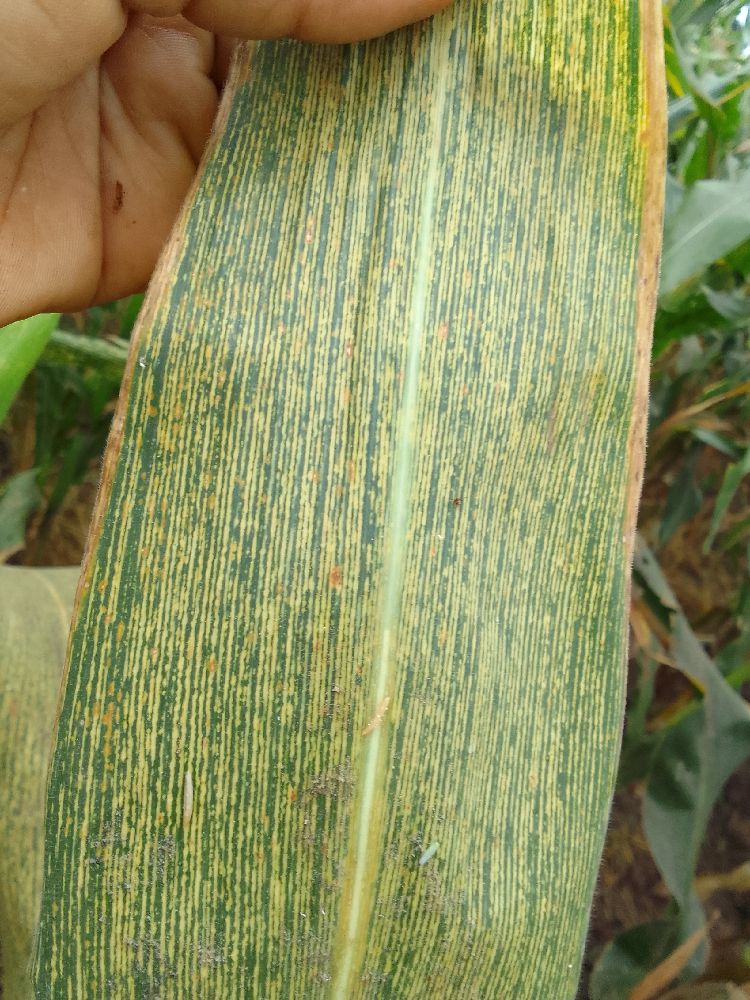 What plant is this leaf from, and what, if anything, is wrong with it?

maize, maize streak virus
